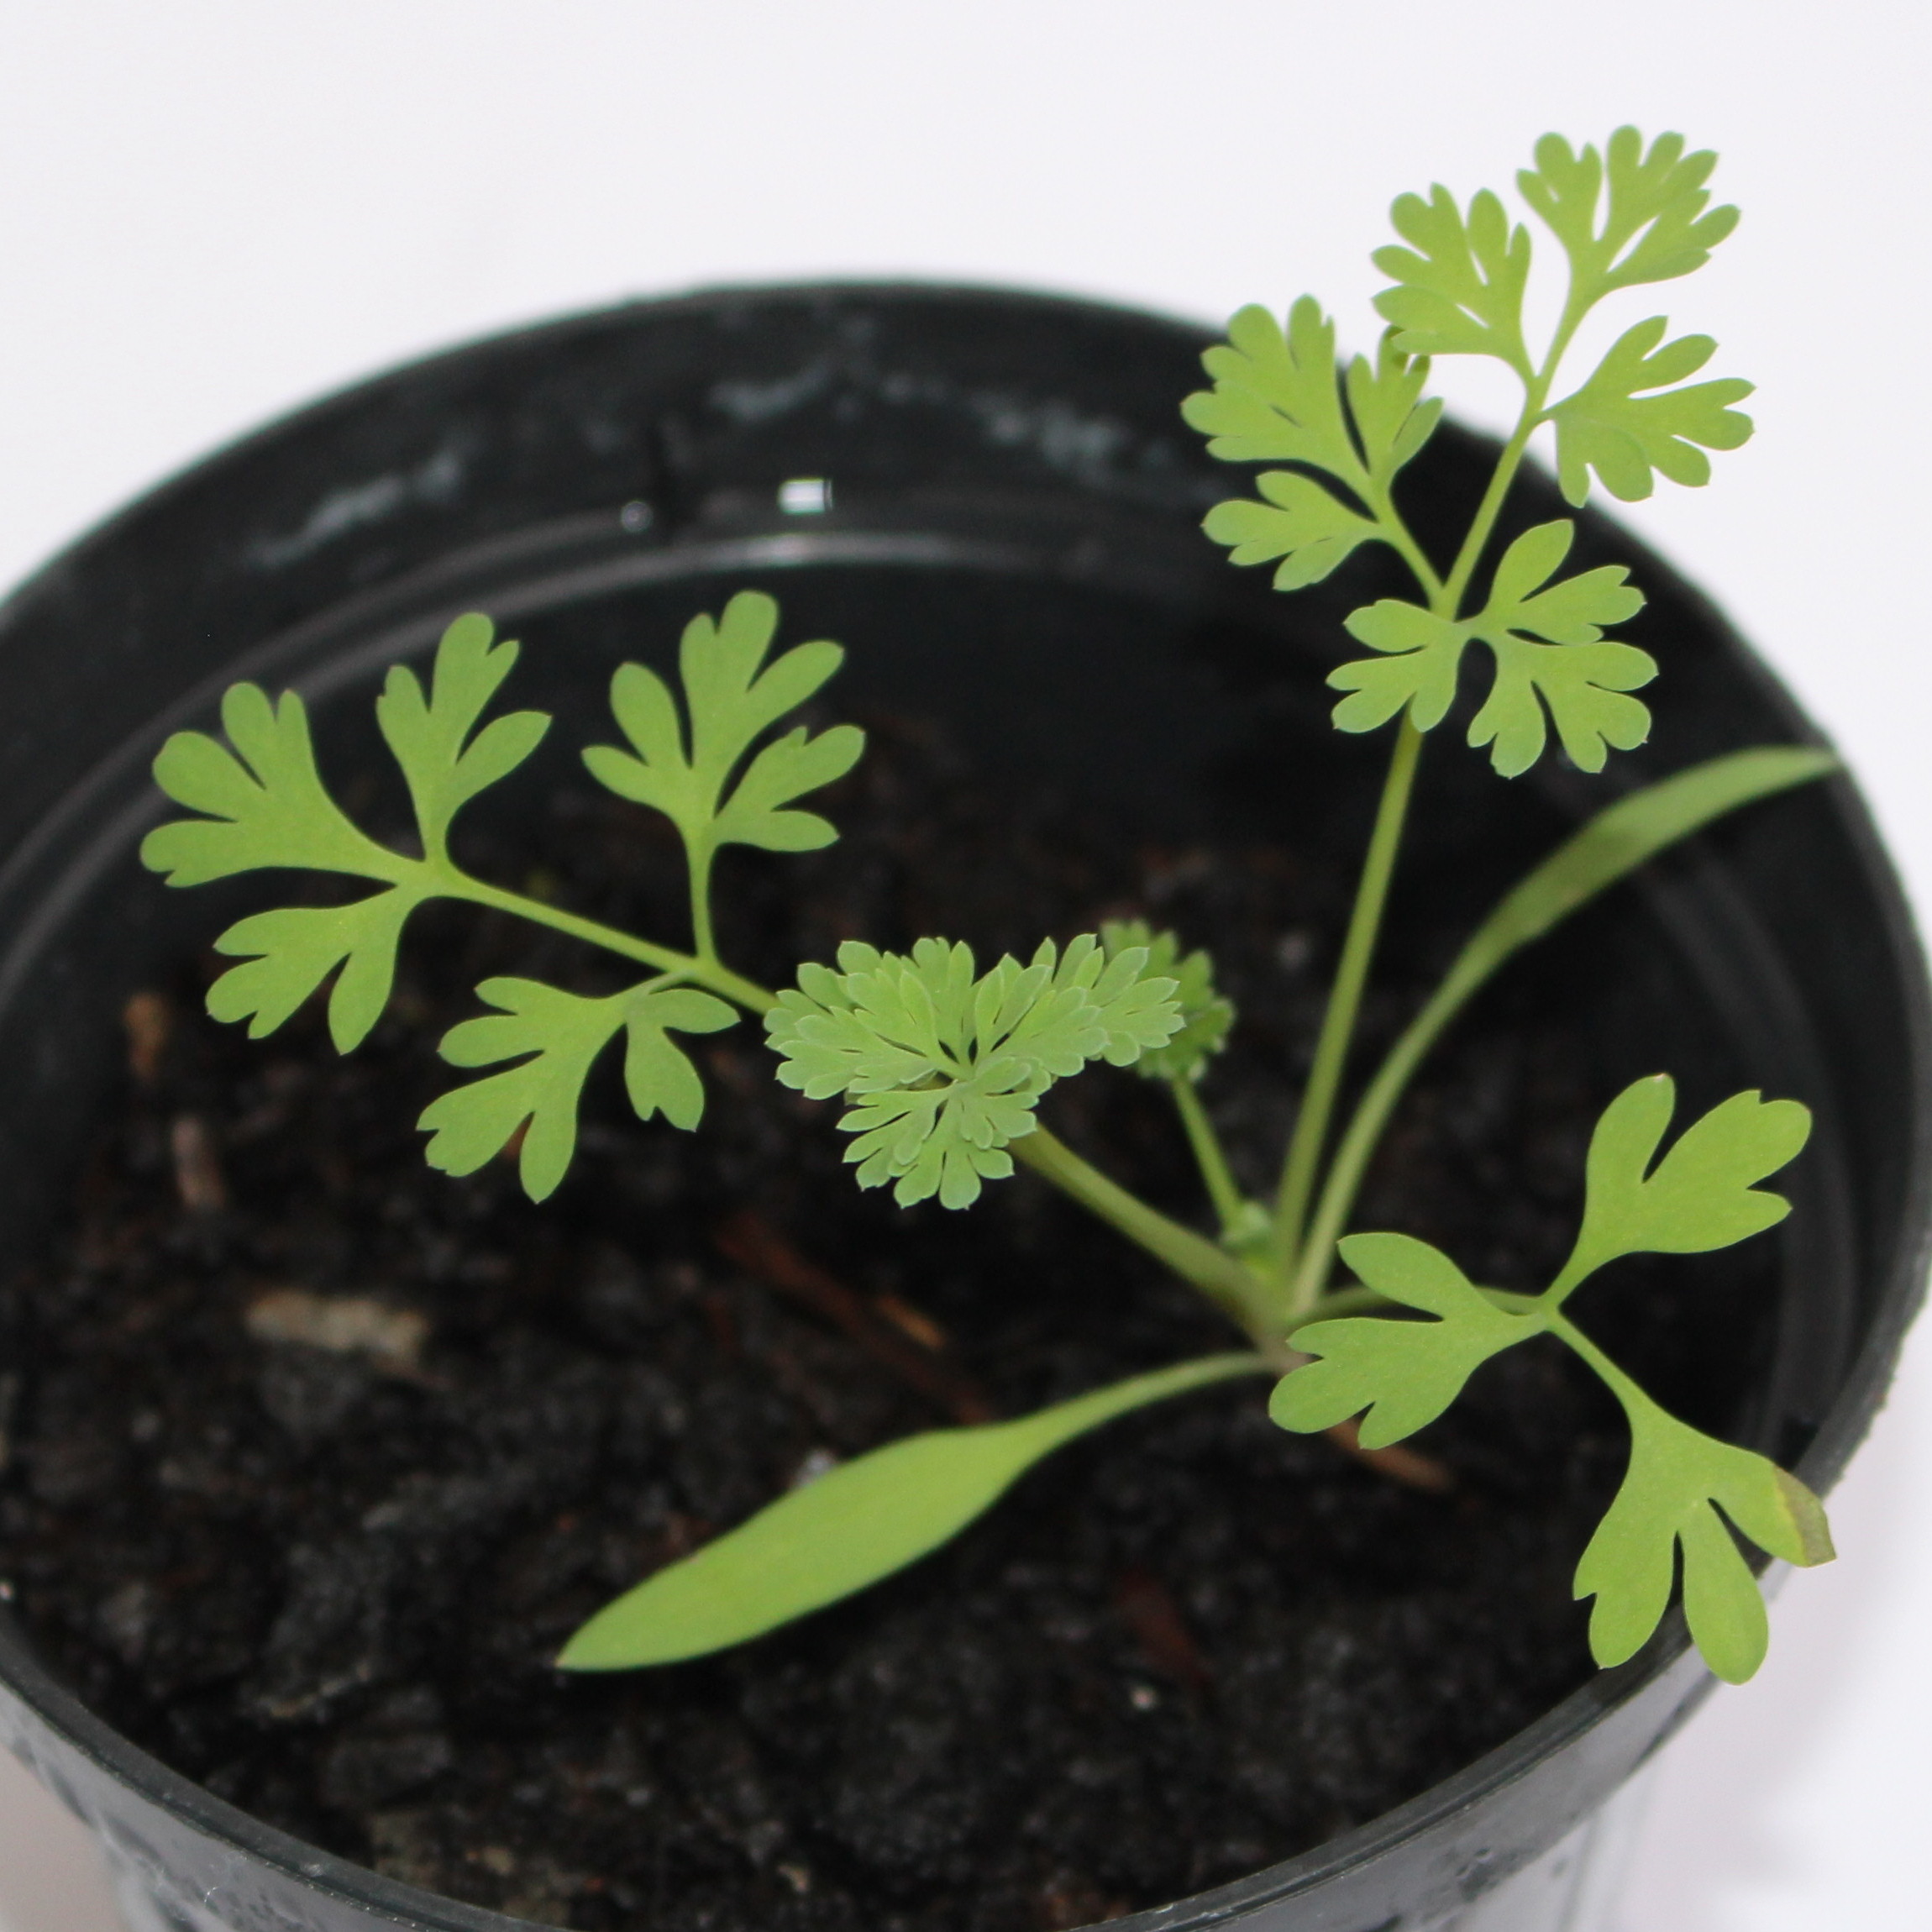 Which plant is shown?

Fumaria officinalis
